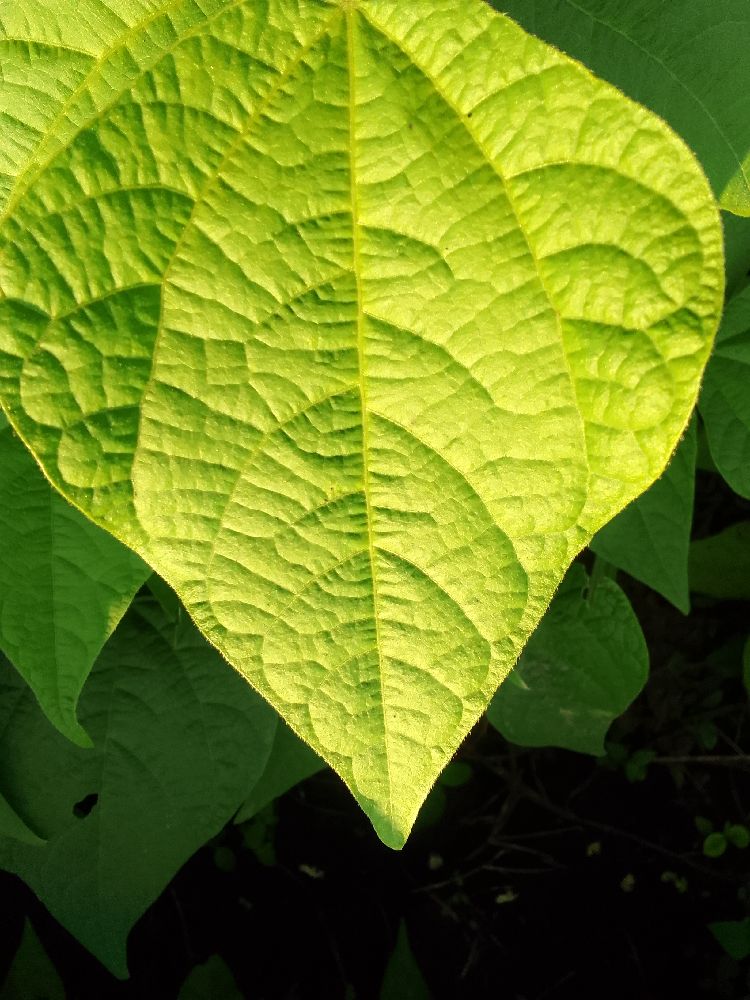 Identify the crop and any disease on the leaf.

common bean, healthy
